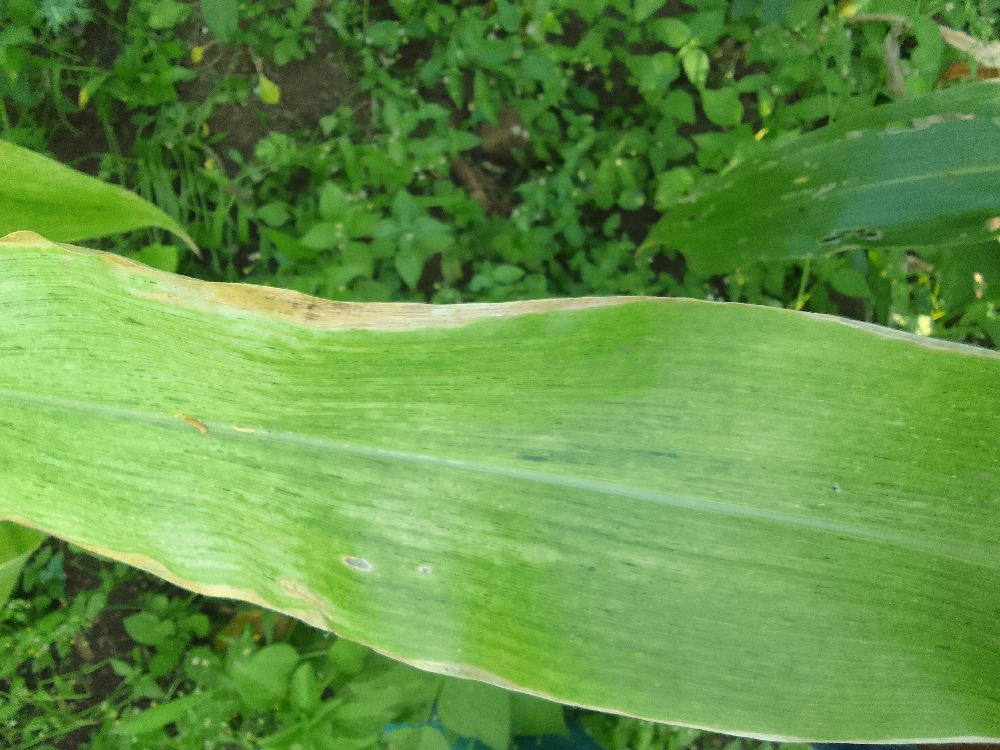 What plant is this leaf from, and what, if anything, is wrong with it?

maize, maize lethal necrosis
